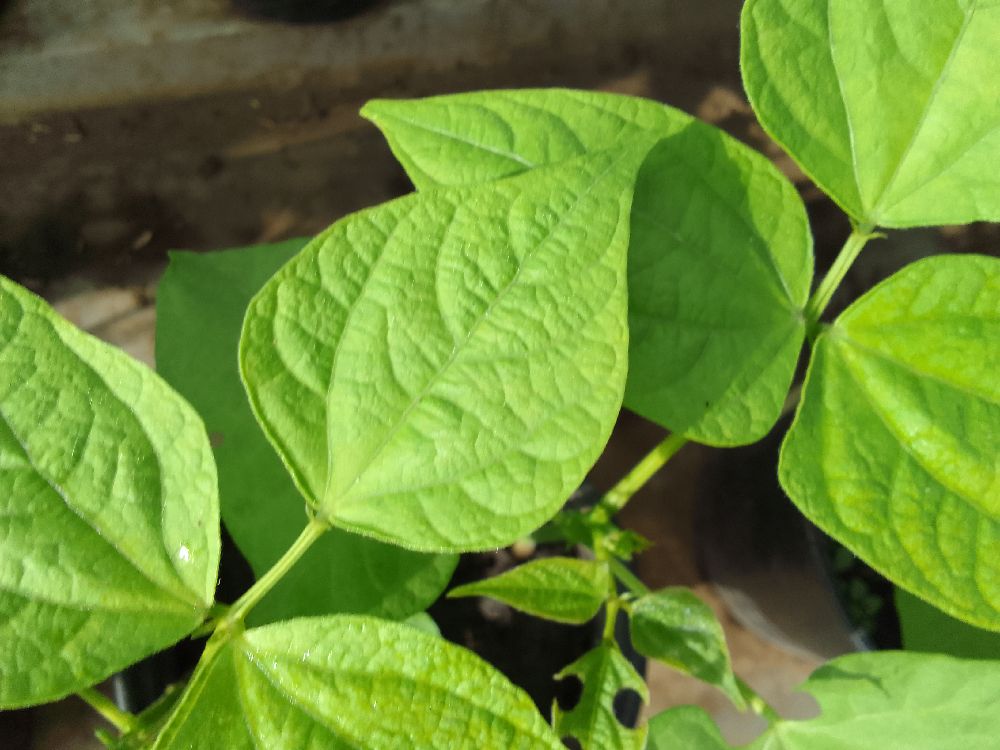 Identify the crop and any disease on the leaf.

common bean, healthy
